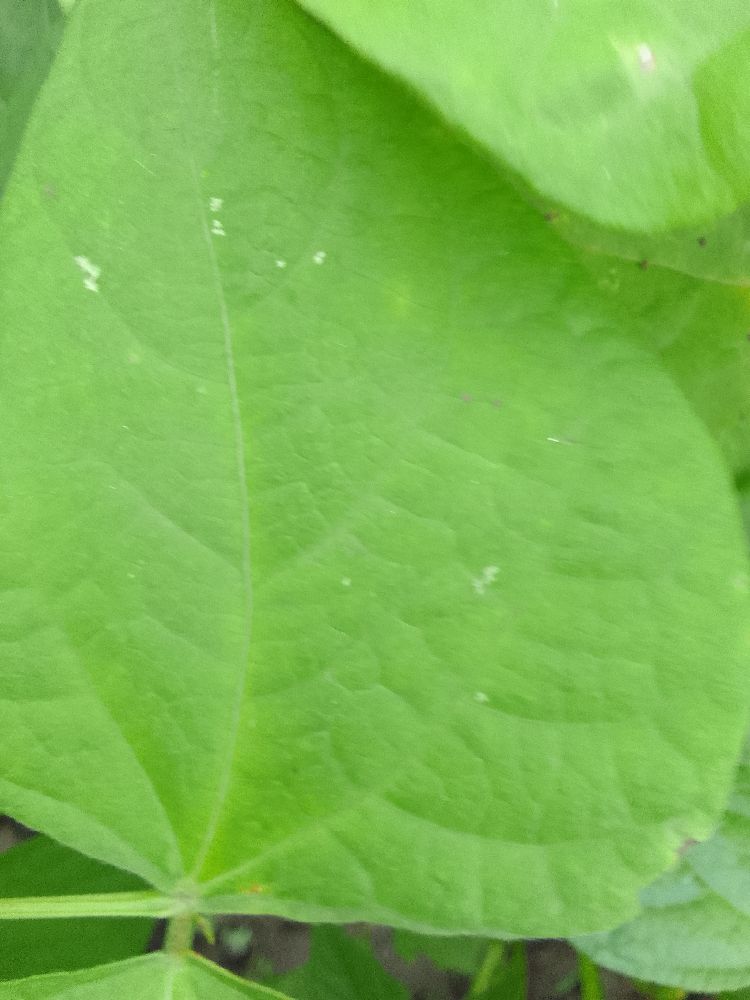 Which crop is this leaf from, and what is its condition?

common bean, healthy
